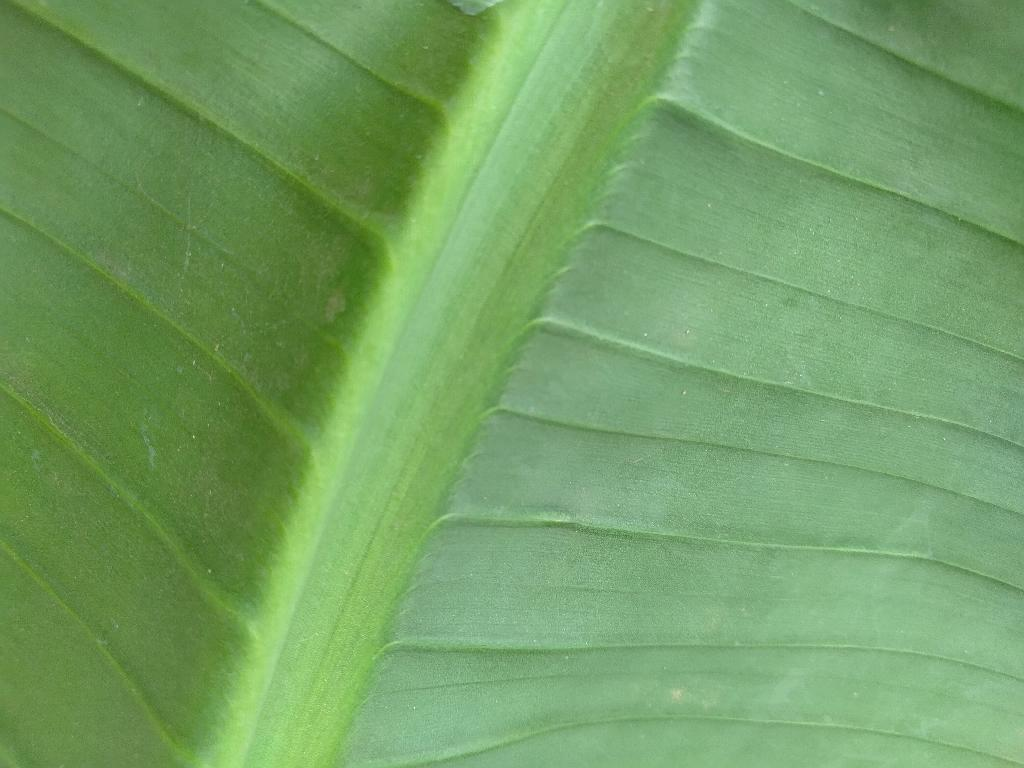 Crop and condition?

banana, healthy
